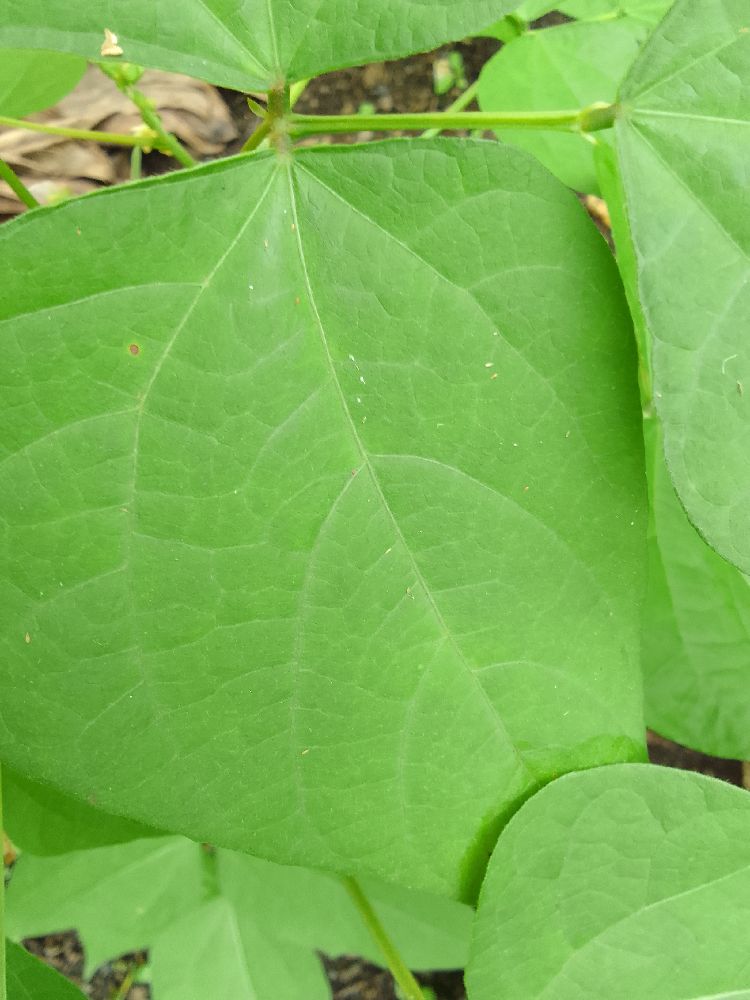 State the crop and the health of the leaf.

common bean, healthy
